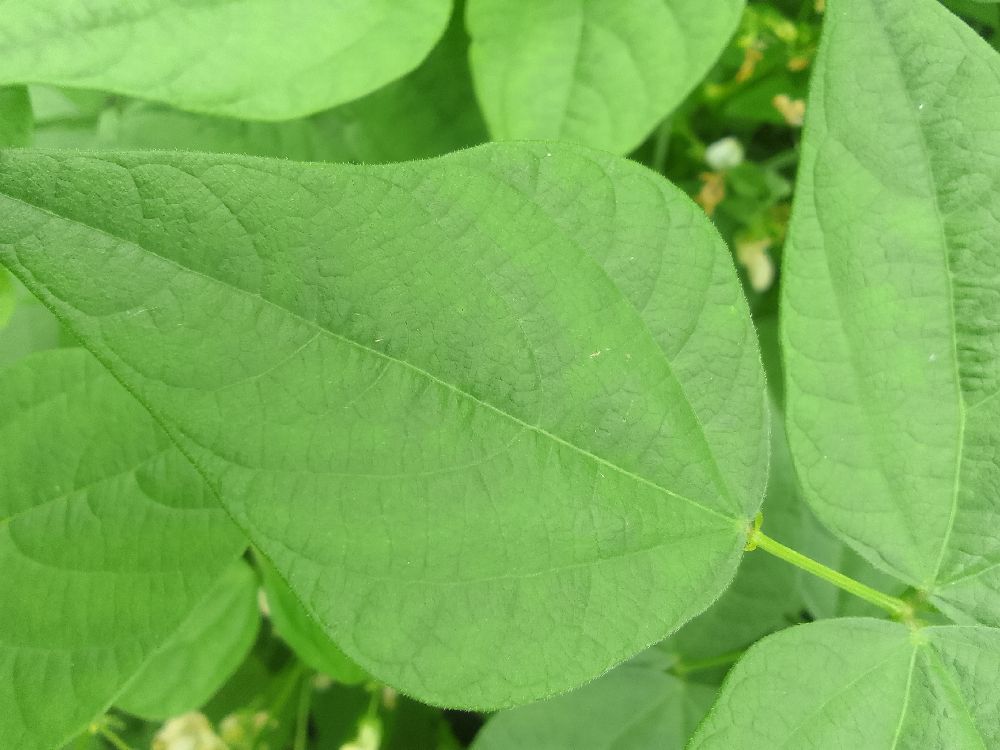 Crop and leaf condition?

common bean, healthy
